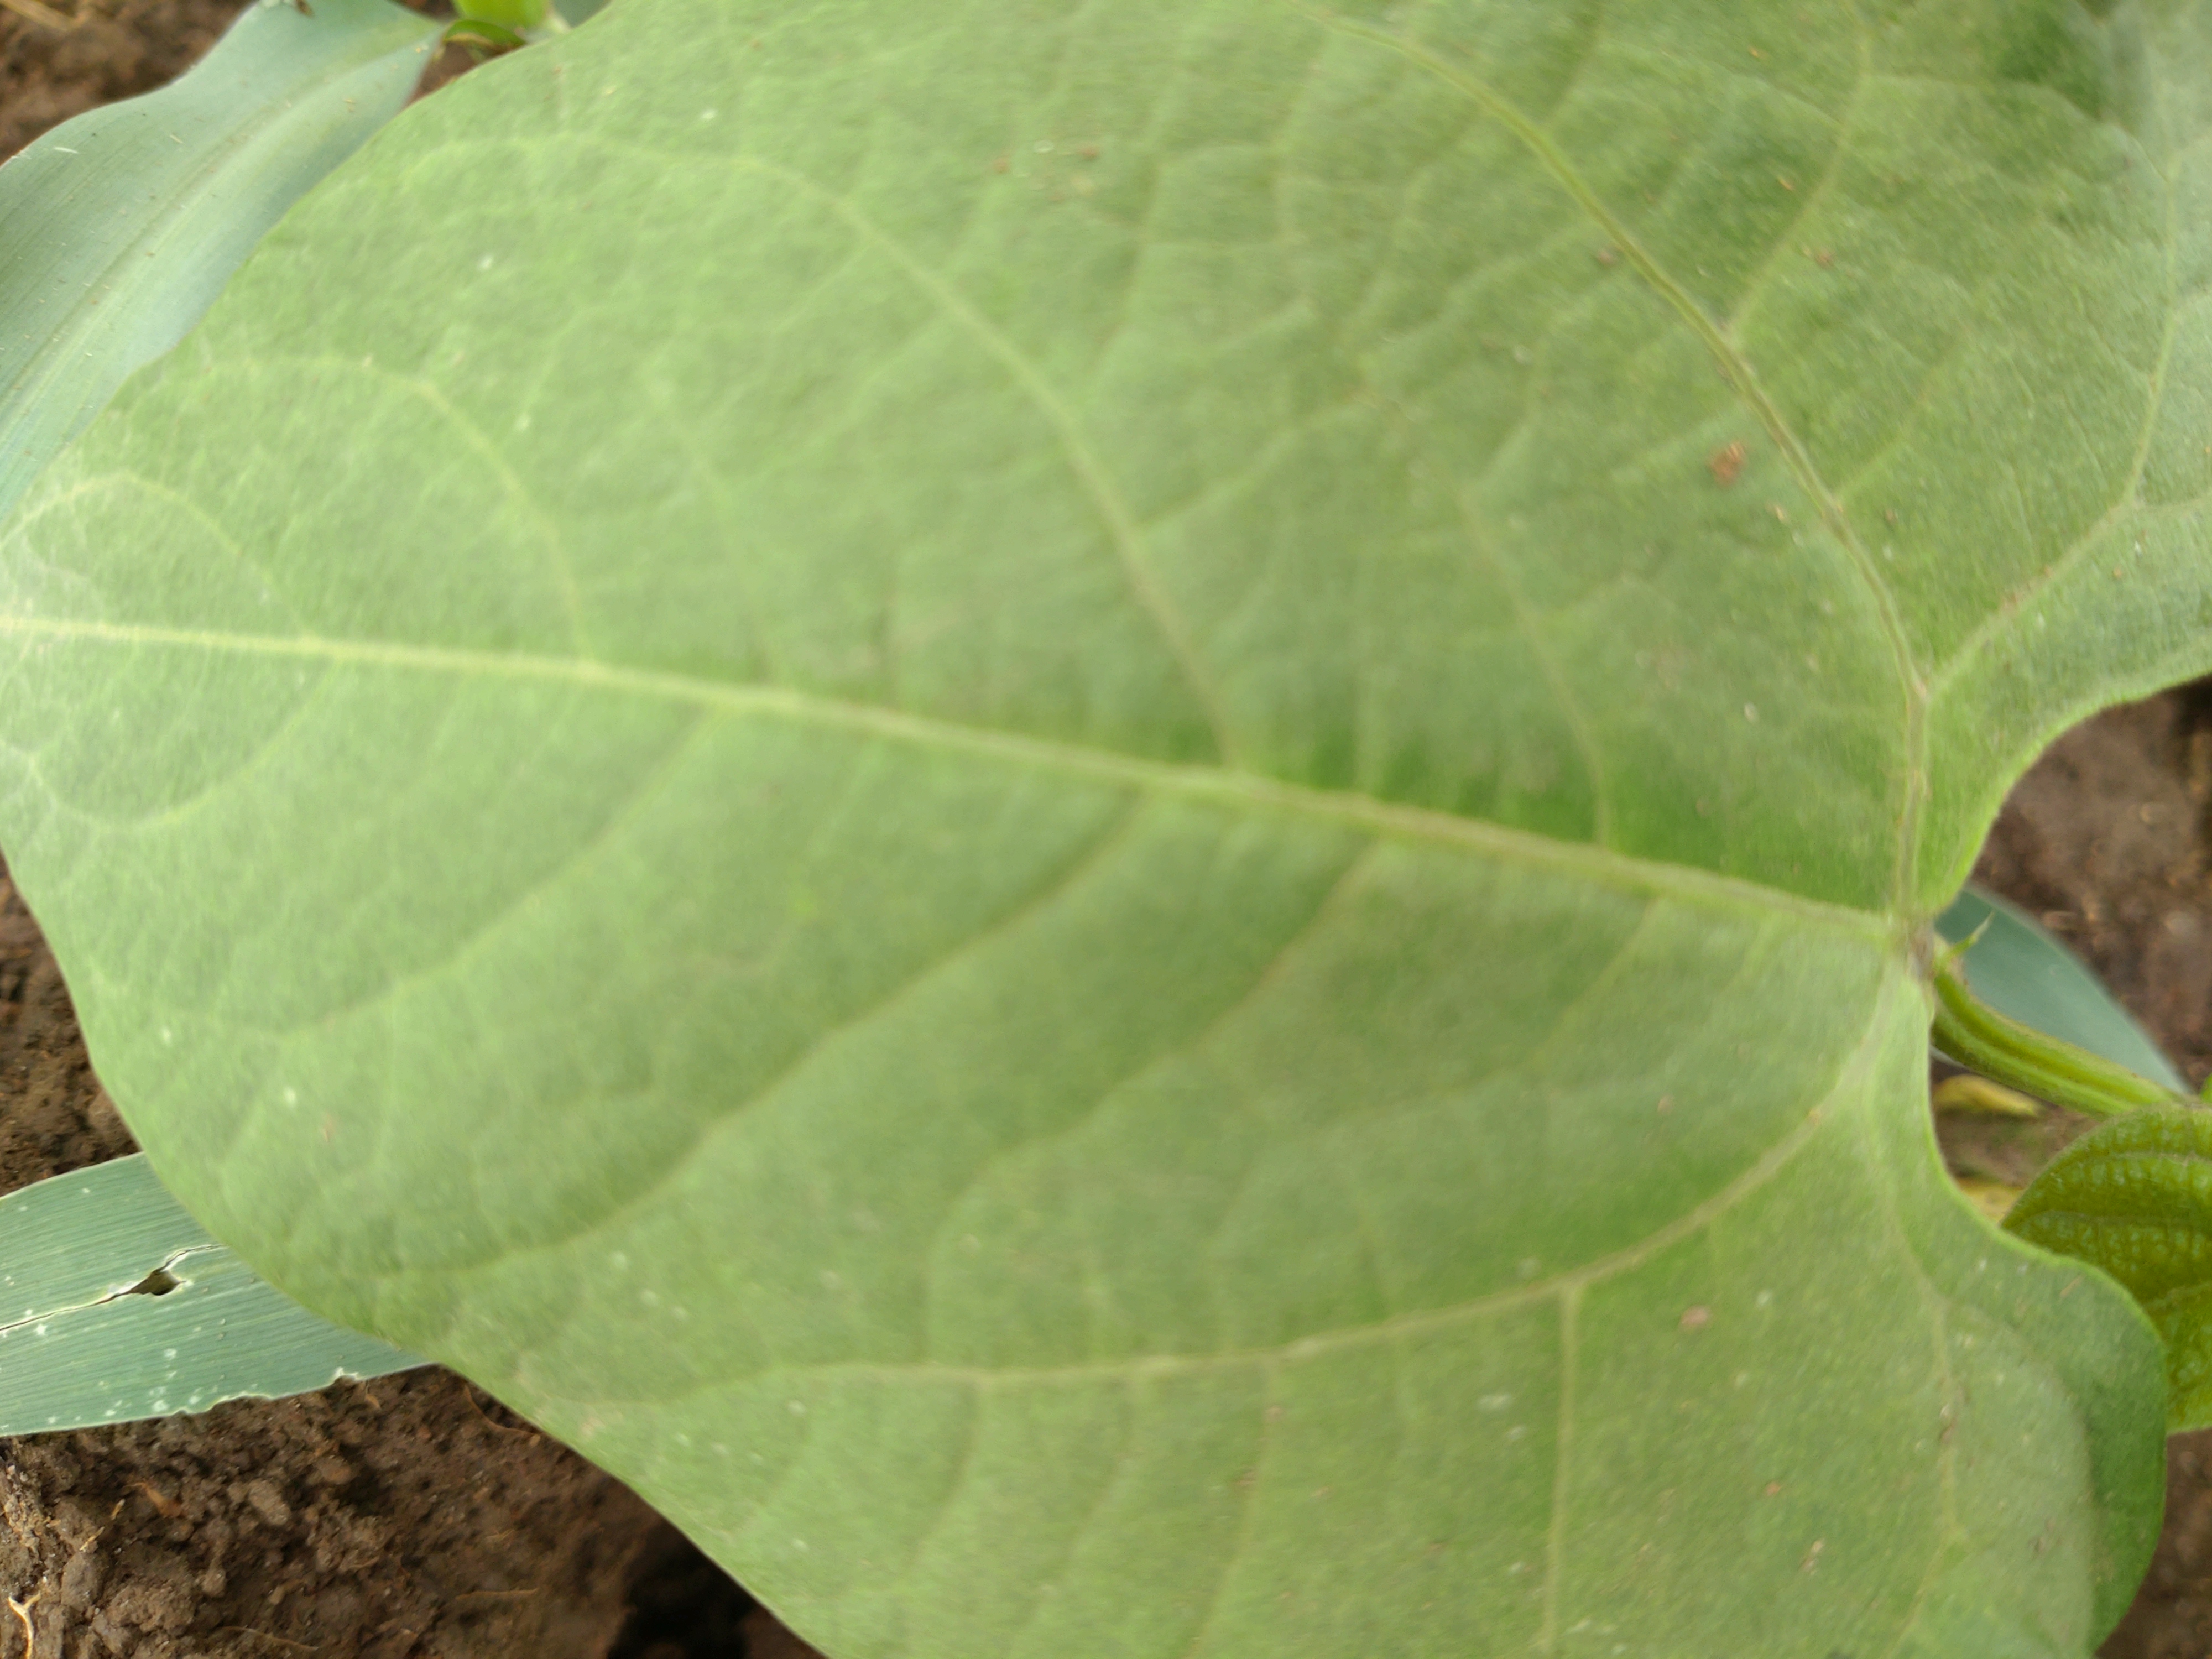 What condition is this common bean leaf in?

healthy
